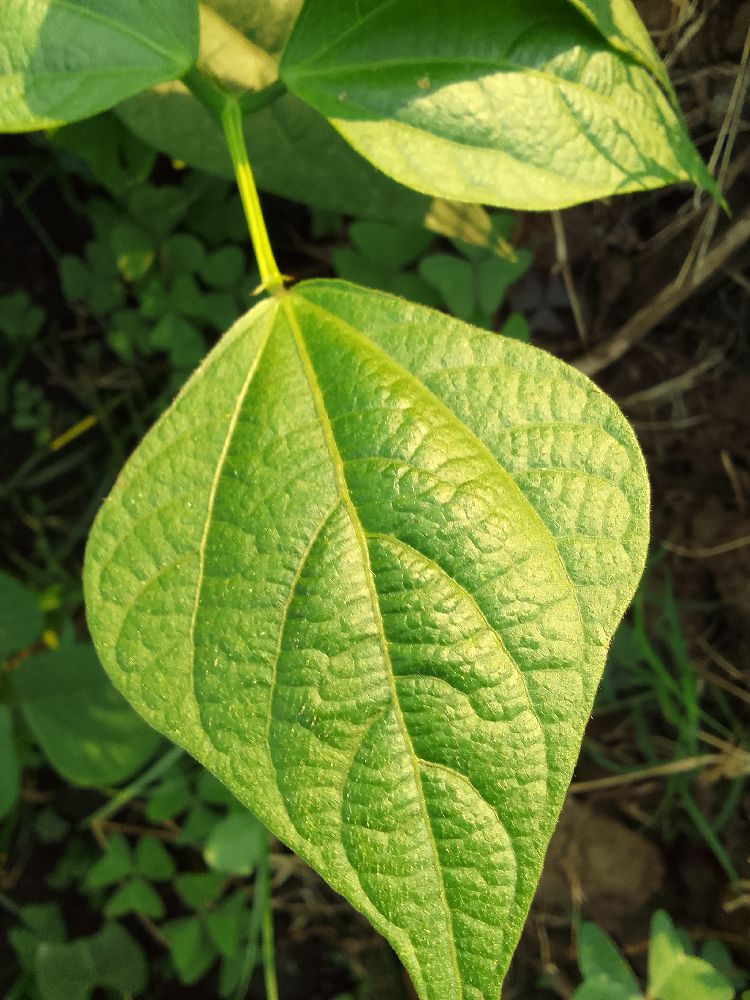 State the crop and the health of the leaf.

common bean, healthy
